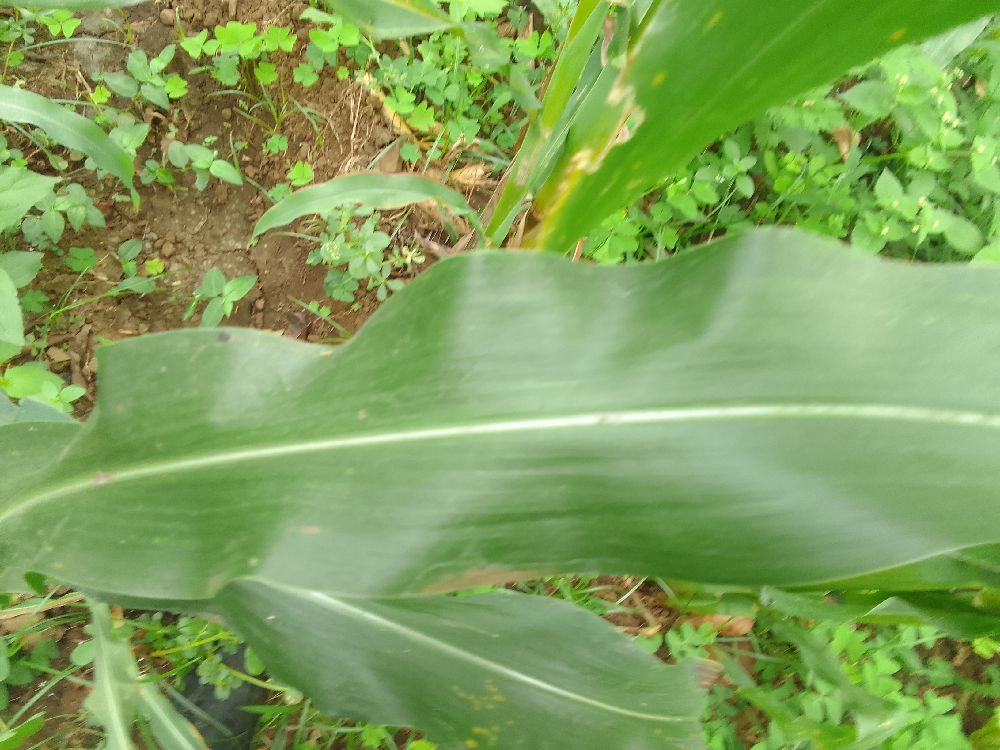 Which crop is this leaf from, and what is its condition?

maize, healthy
